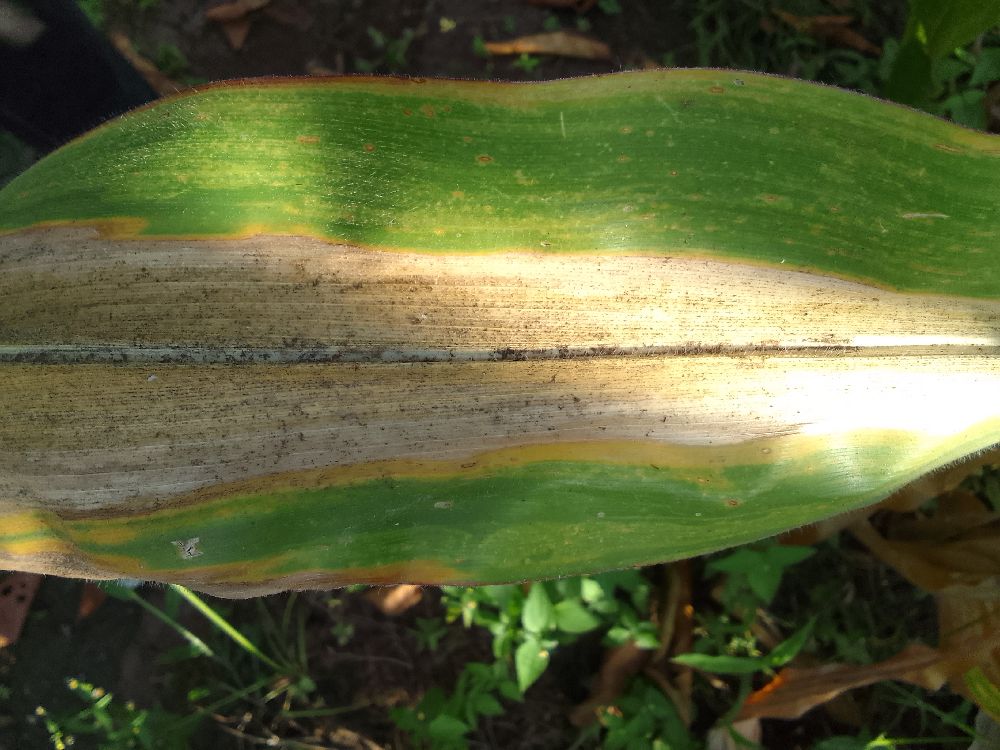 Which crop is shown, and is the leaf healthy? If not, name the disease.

maize, maize lethal necrosis
